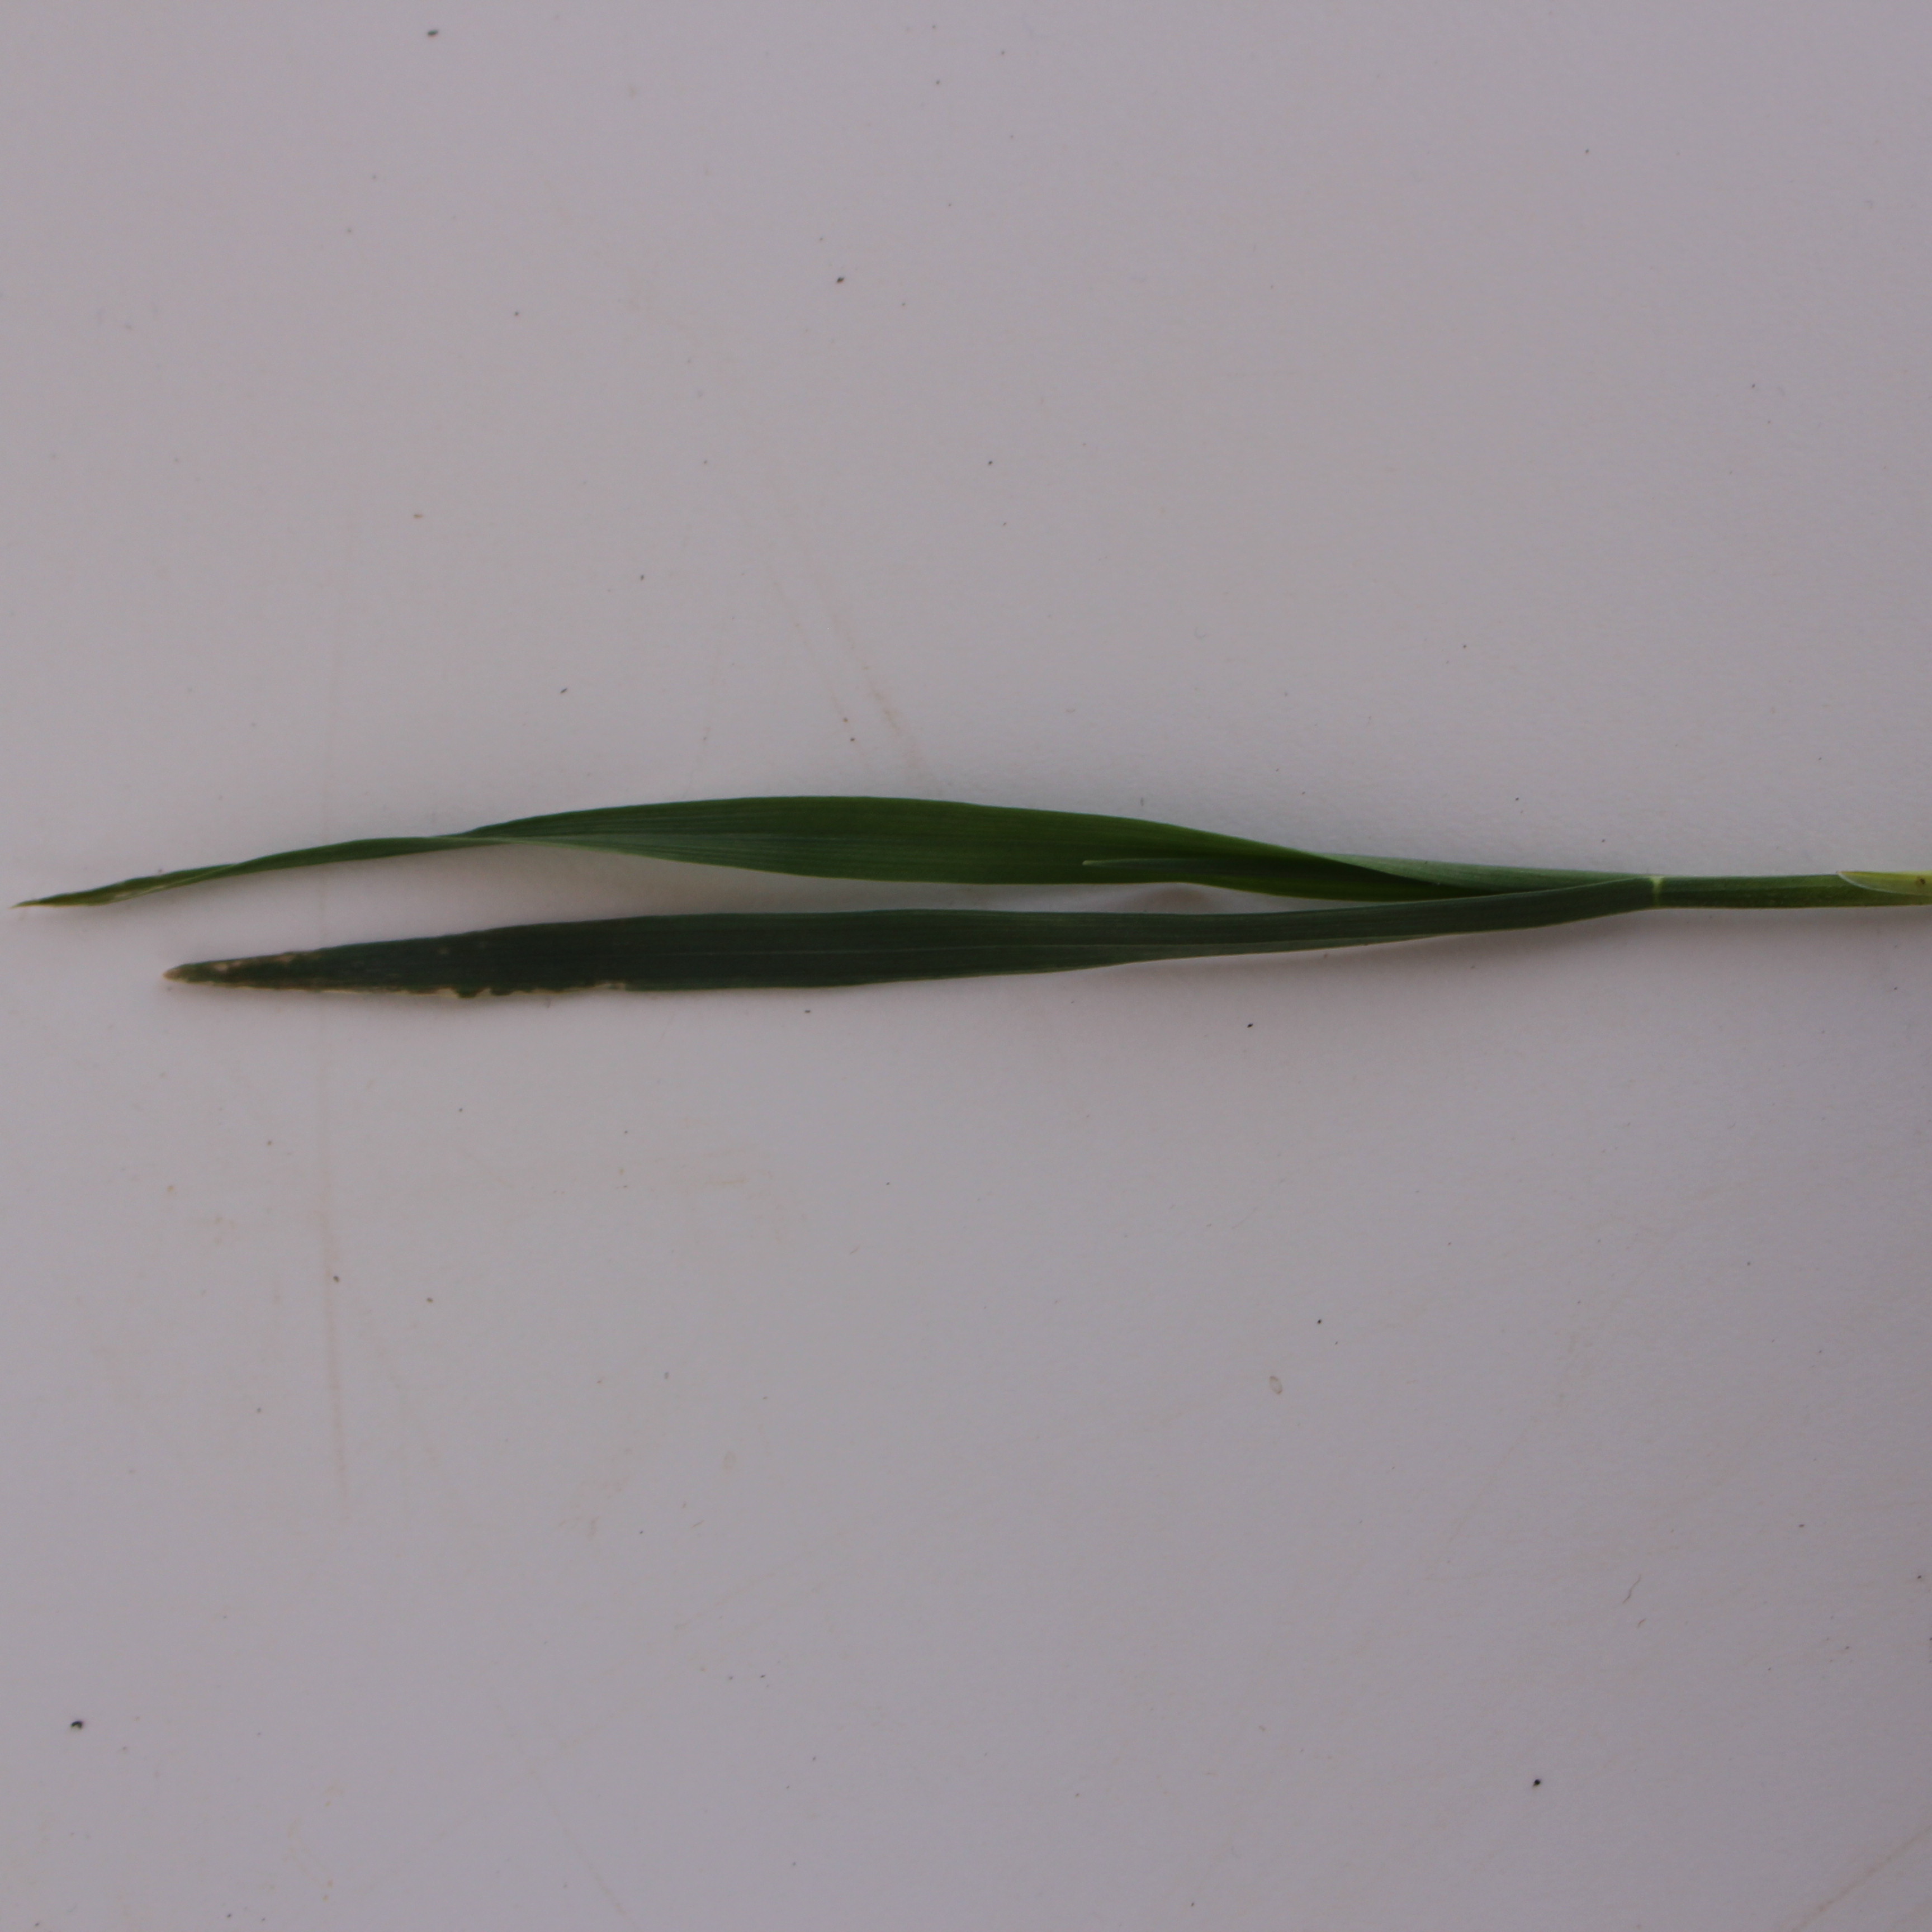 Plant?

Avena sterilis
